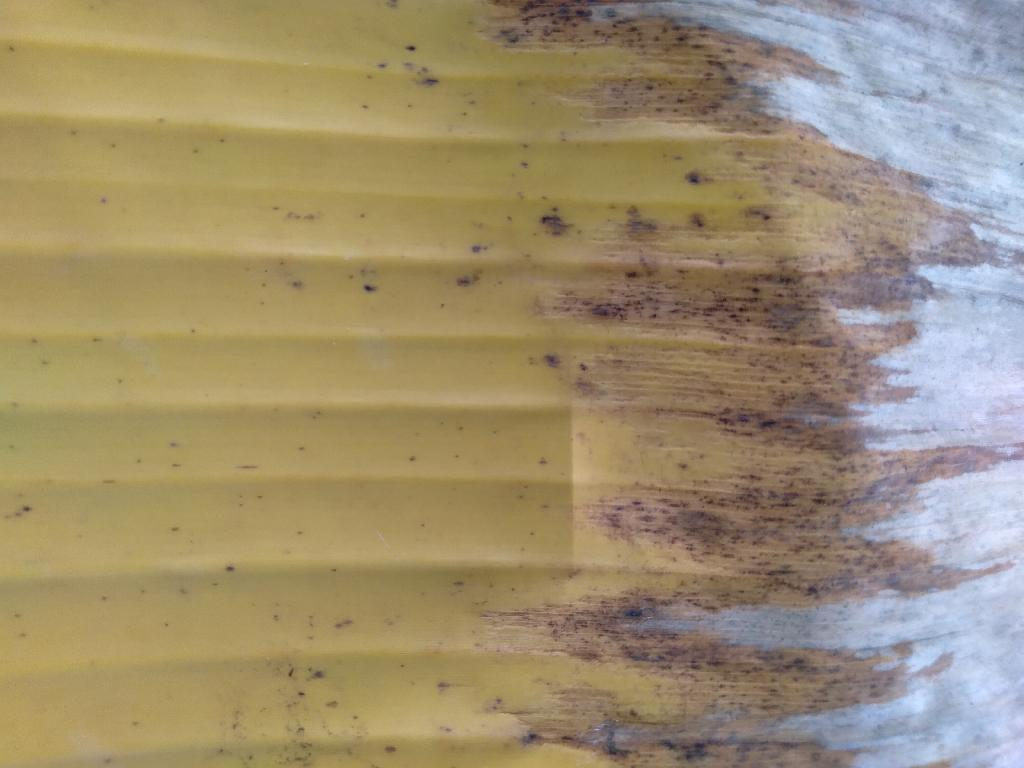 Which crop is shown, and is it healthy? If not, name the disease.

banana, fusarium wilt race 1
